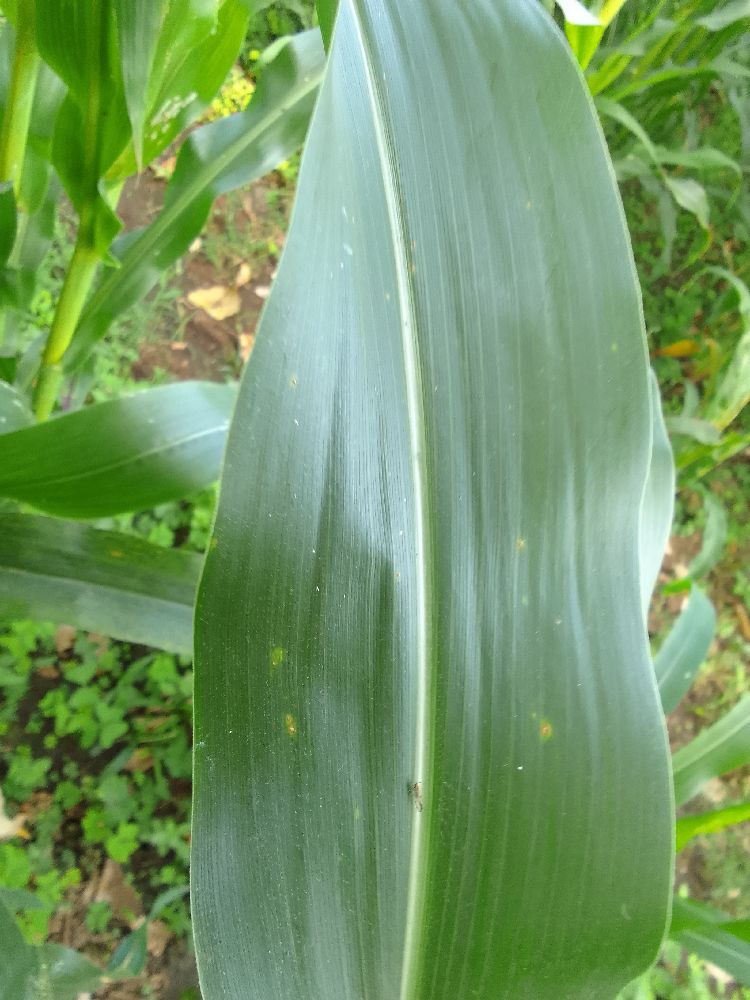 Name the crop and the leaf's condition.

maize, healthy
